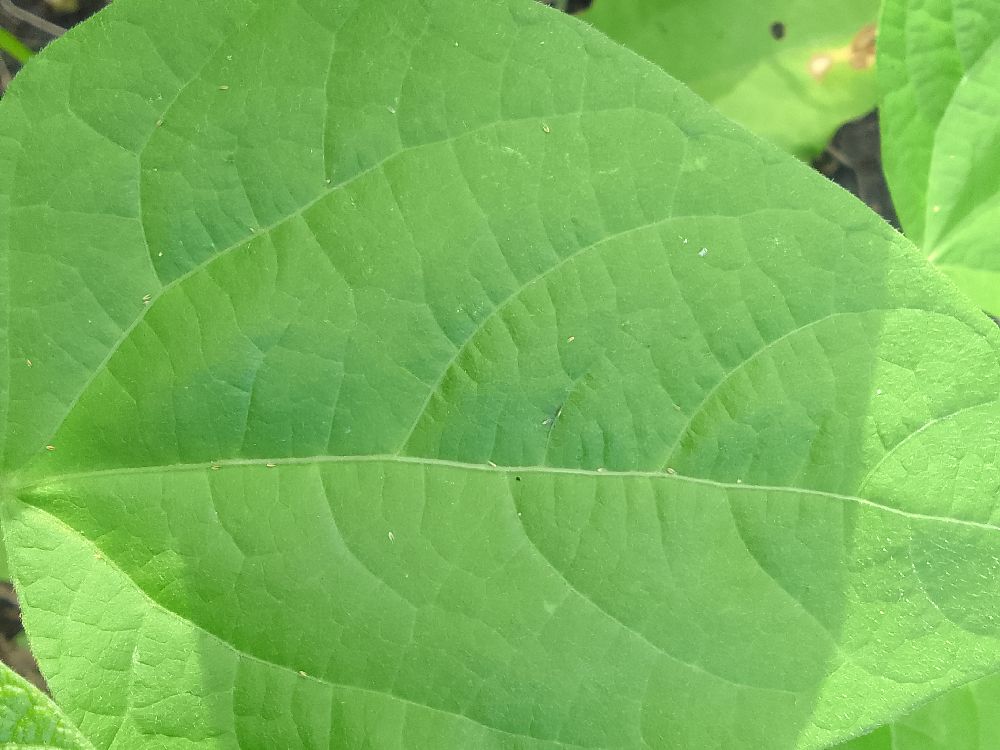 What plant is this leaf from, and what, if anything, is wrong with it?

common bean, healthy
